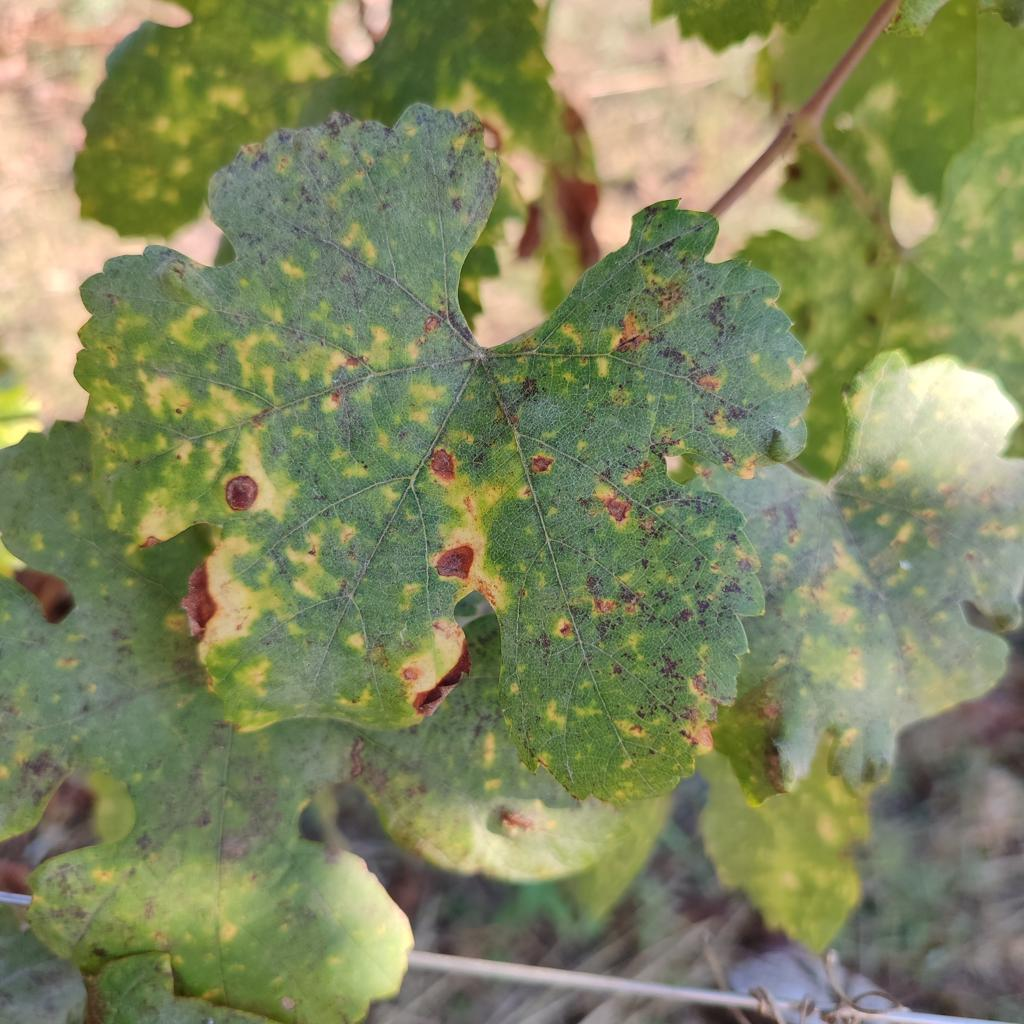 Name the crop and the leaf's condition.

grapevine, esca complex
